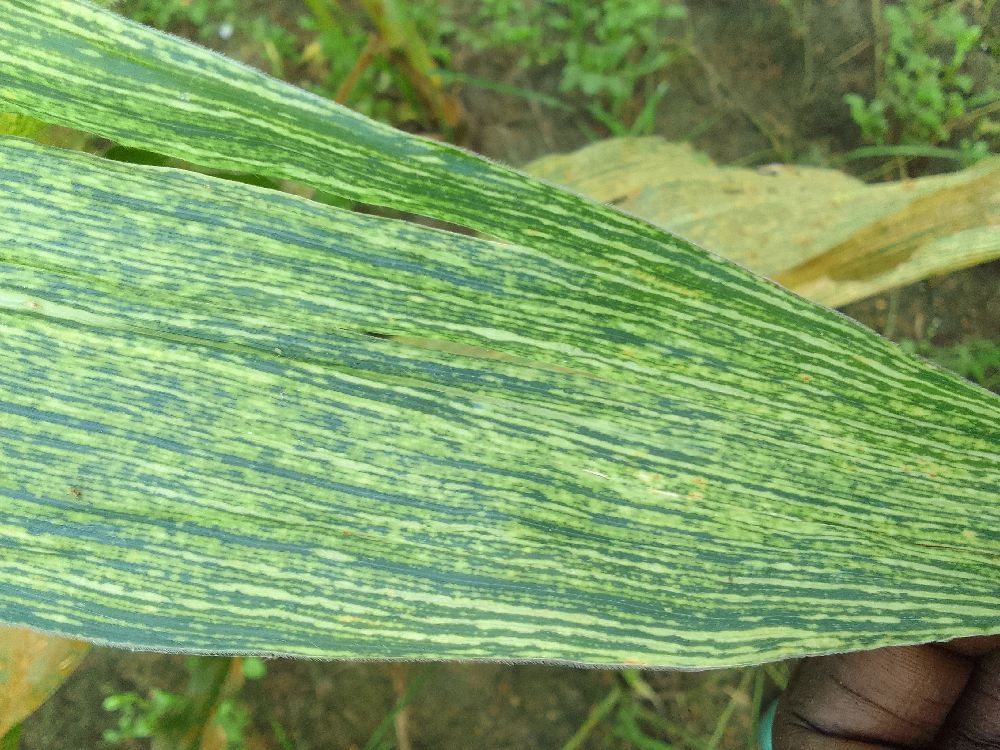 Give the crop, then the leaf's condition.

maize, maize streak virus
